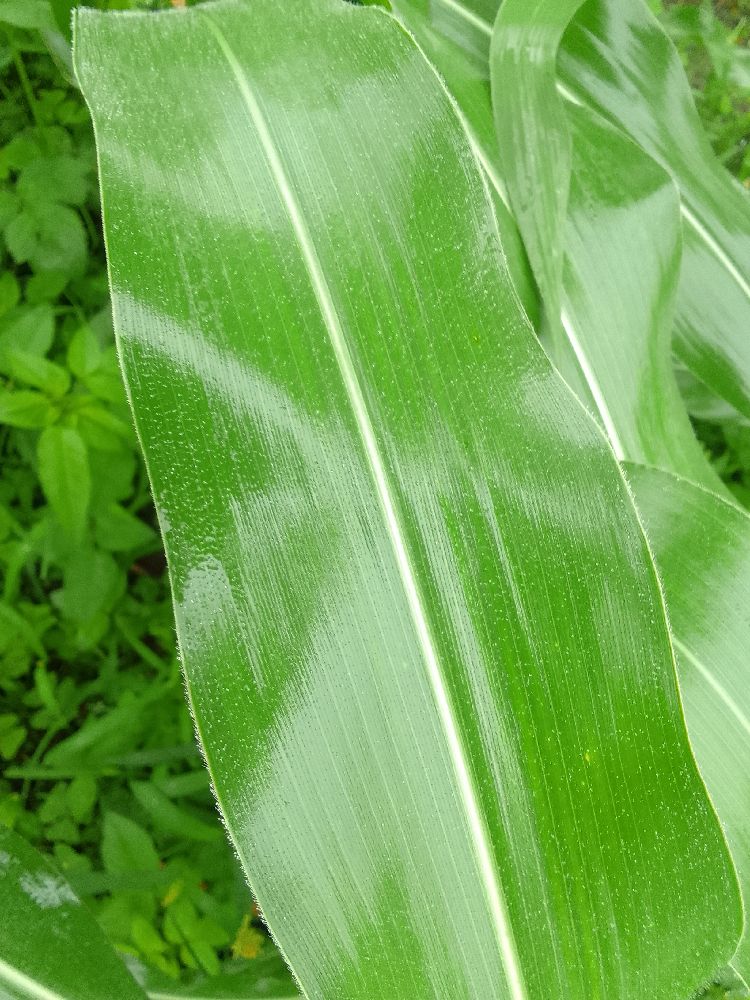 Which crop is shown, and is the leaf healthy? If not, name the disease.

maize, healthy
